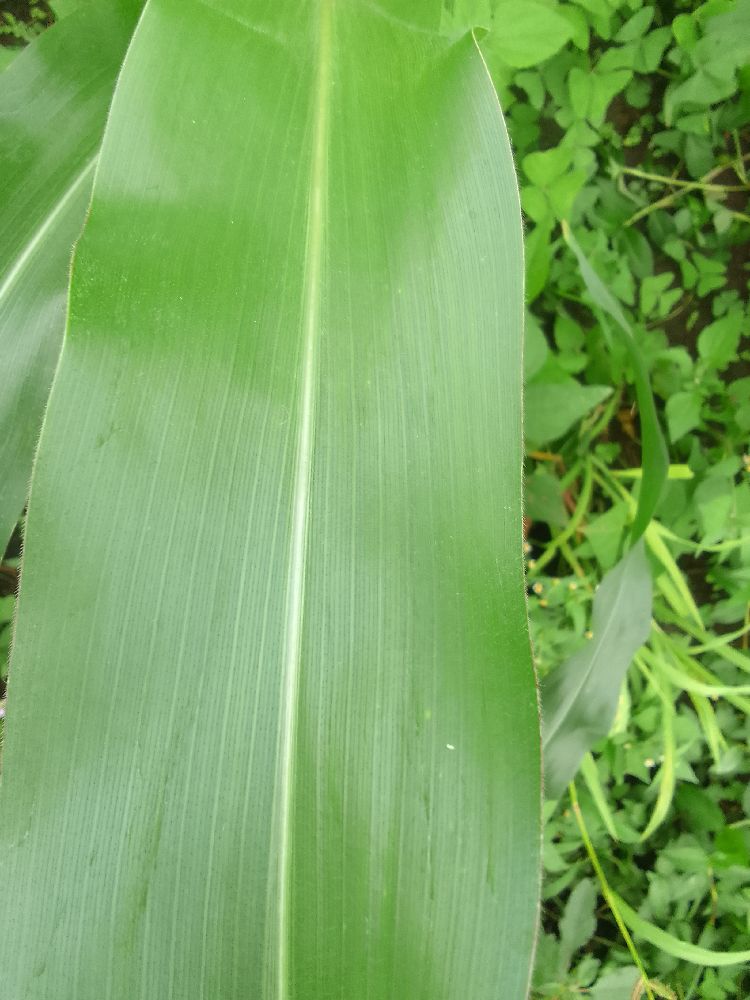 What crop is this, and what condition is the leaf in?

maize, healthy
